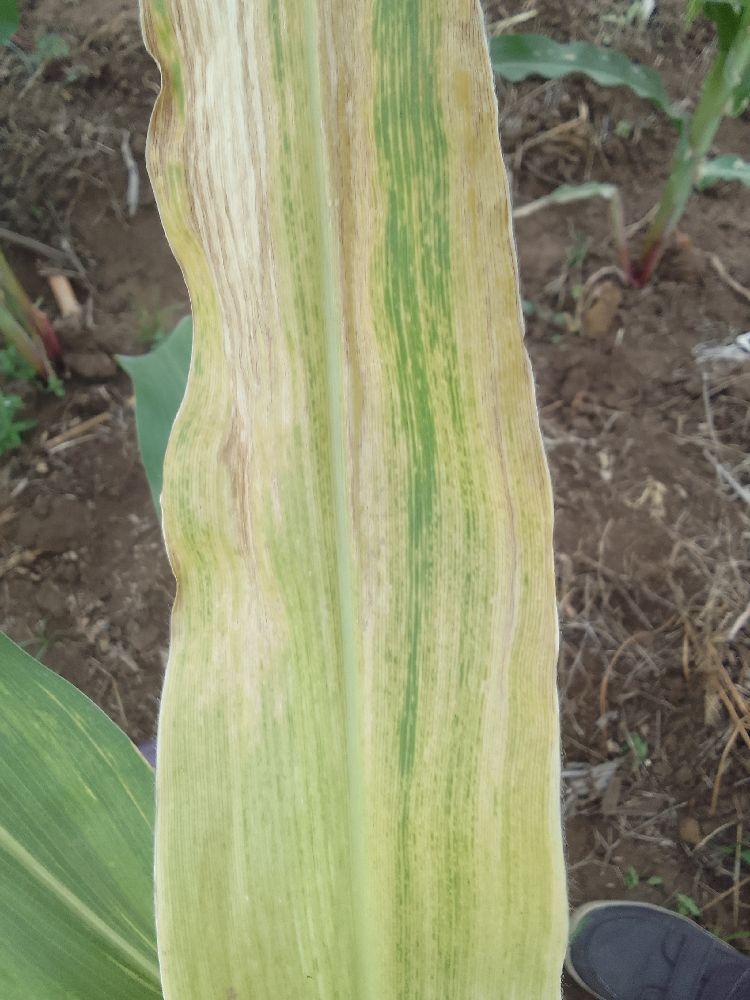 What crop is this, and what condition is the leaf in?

maize, maize lethal necrosis
